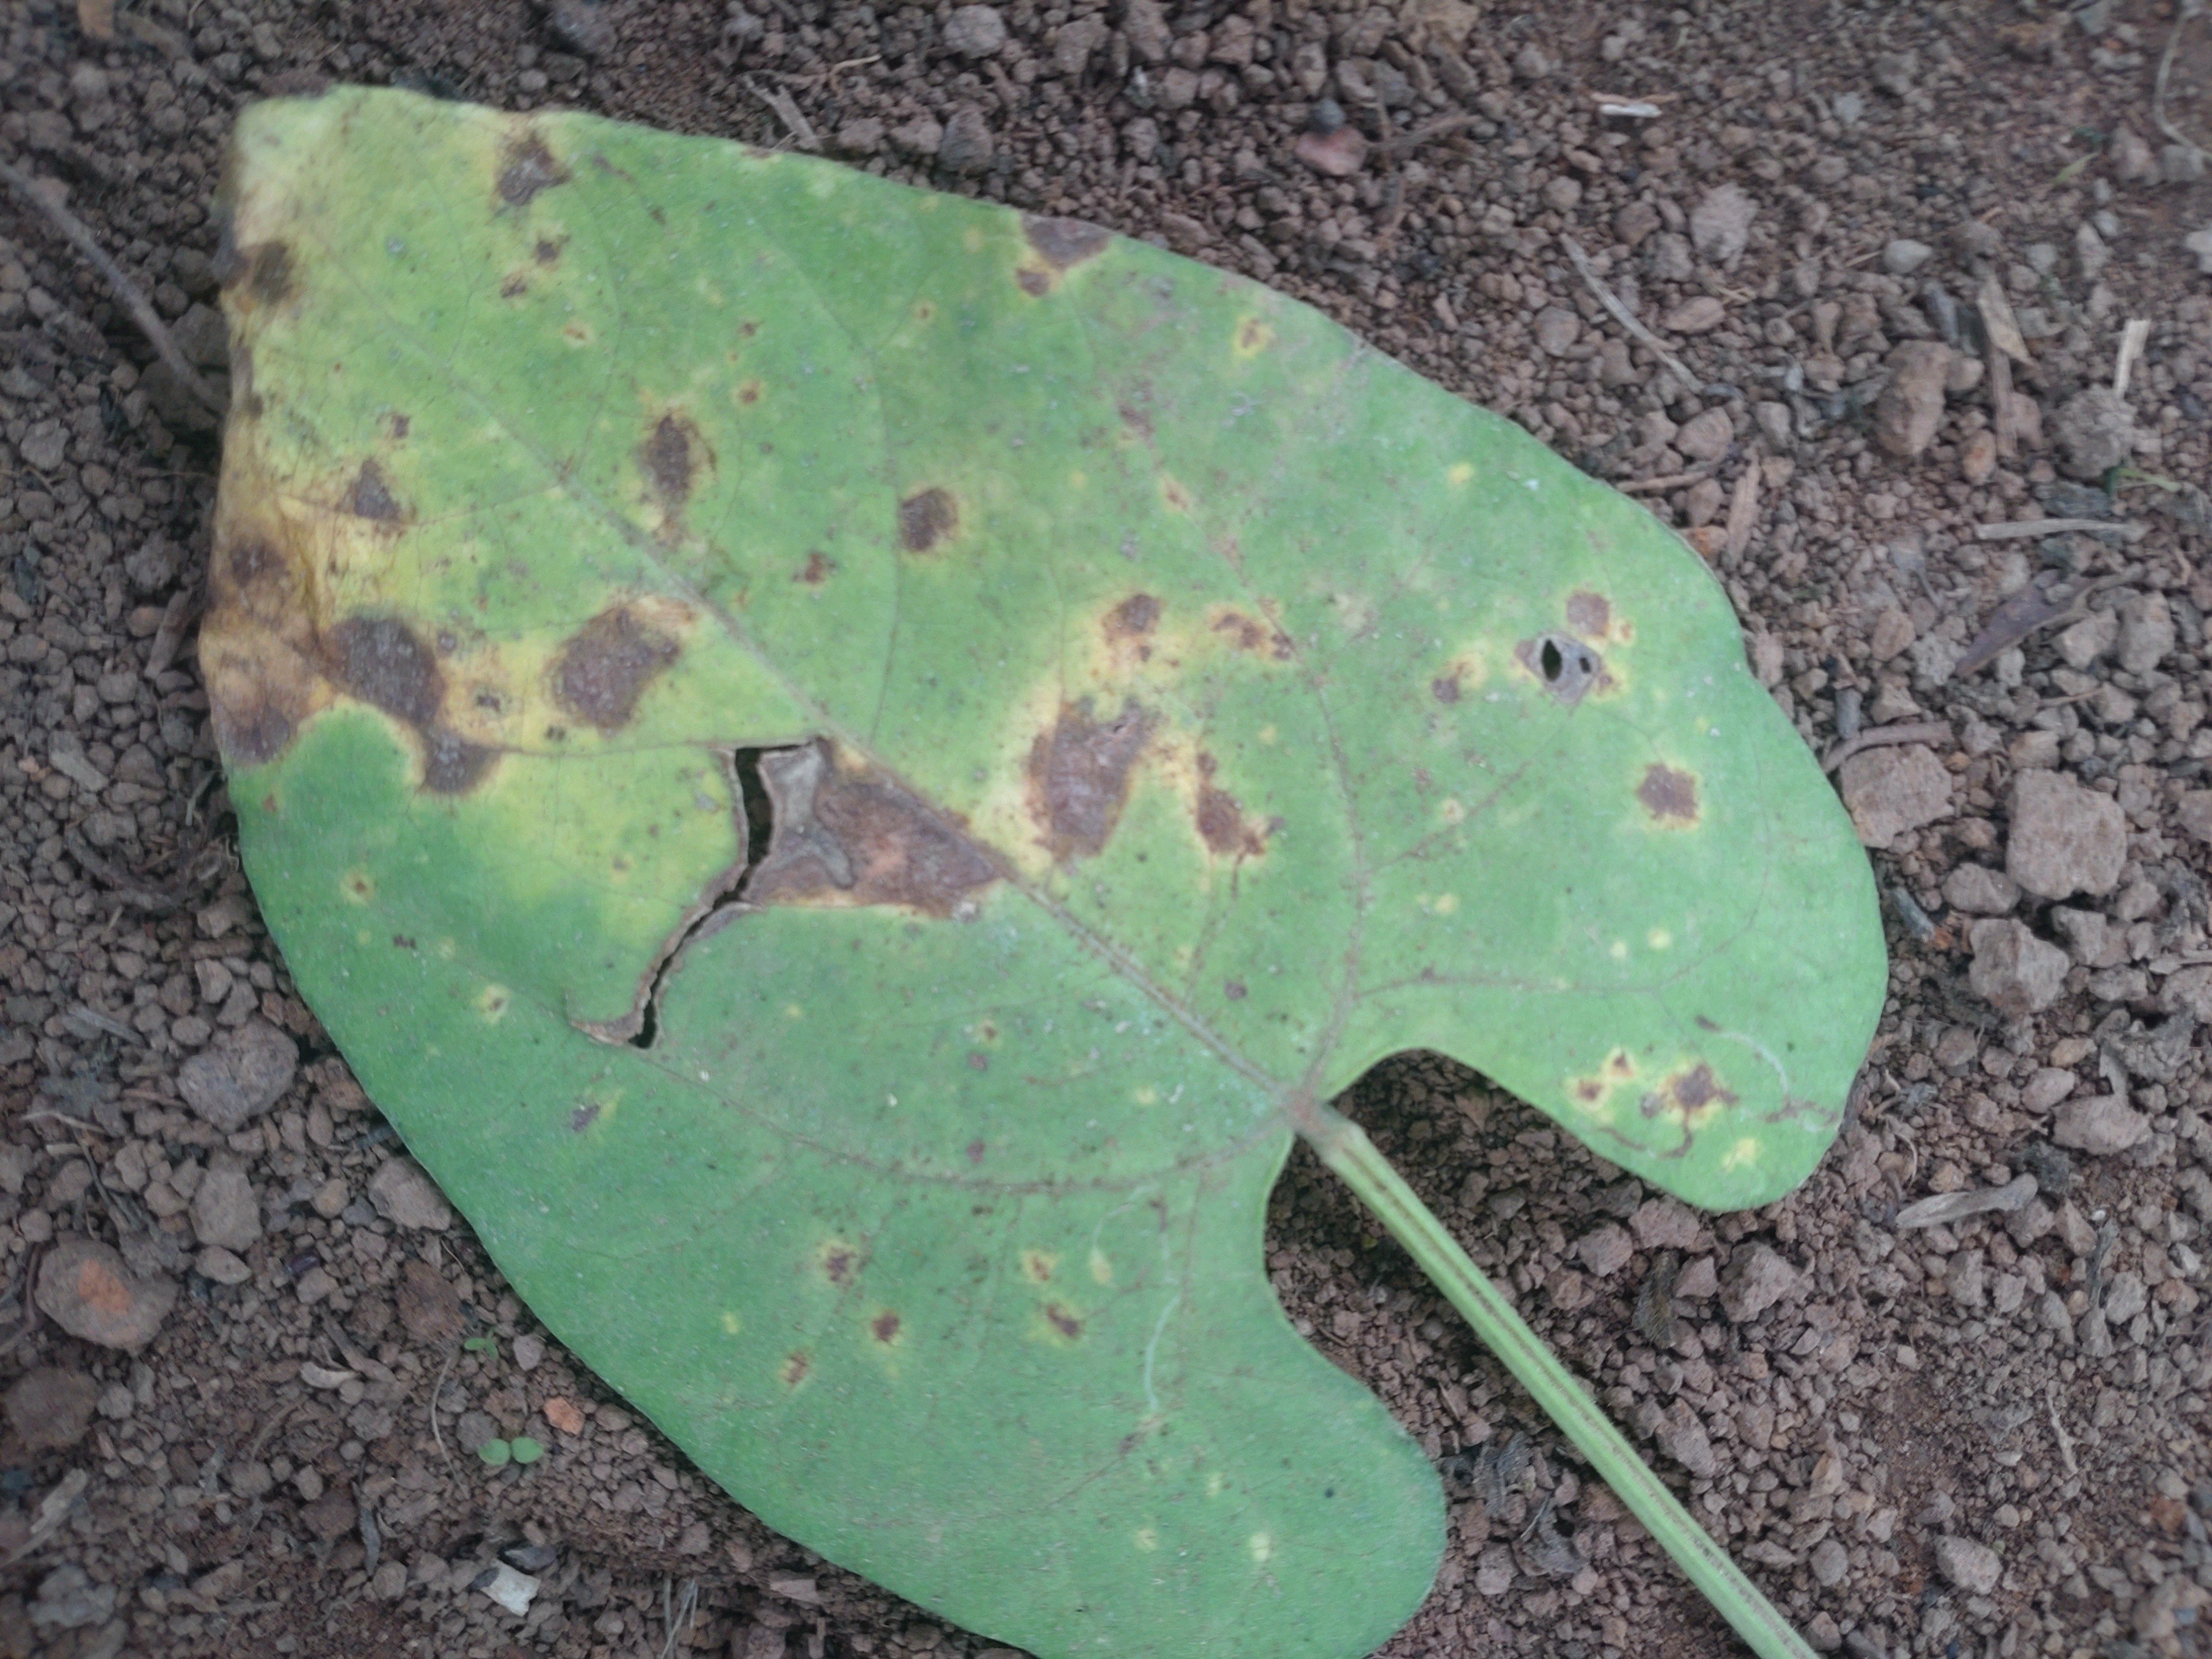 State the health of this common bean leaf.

rust
